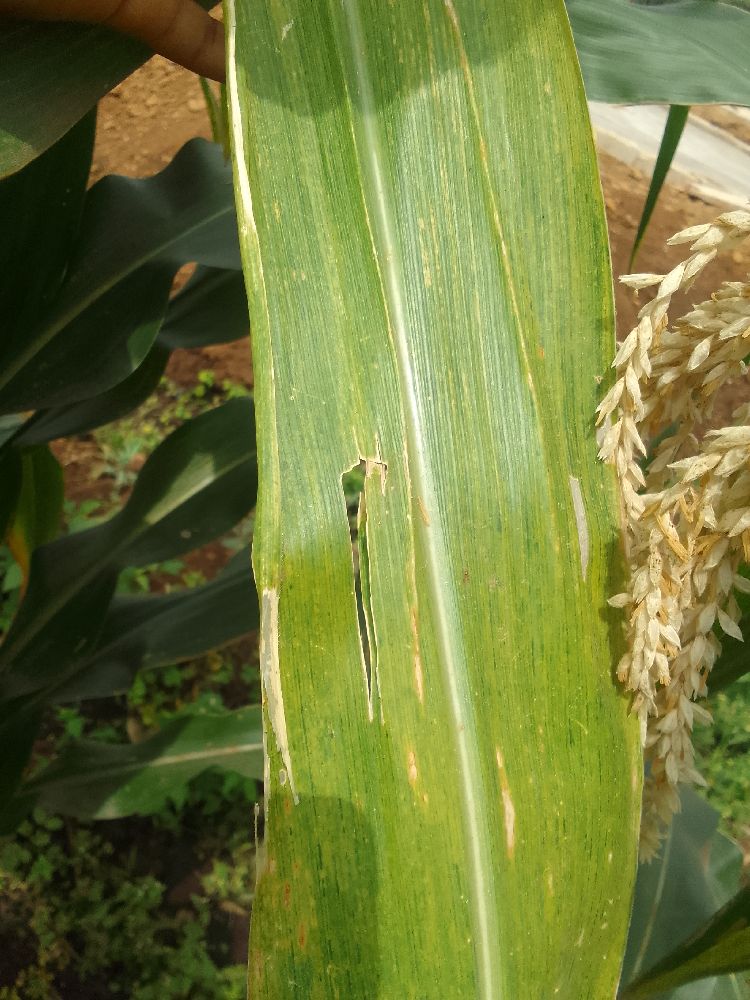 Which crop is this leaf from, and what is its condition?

maize, maize lethal necrosis
